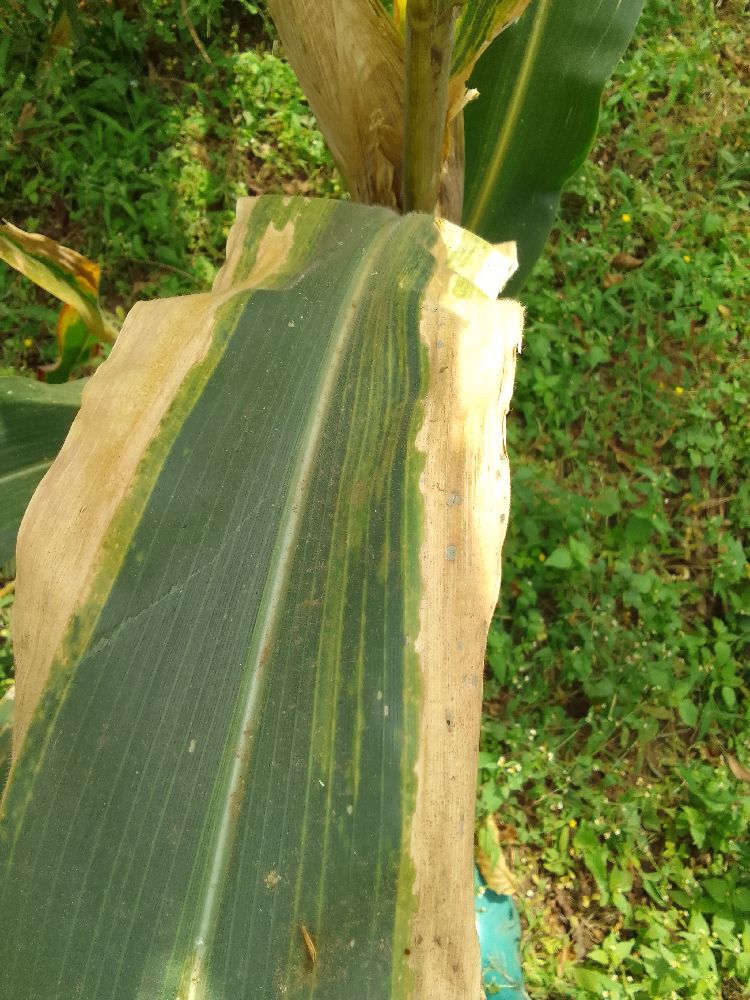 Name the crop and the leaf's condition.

maize, maize lethal necrosis
